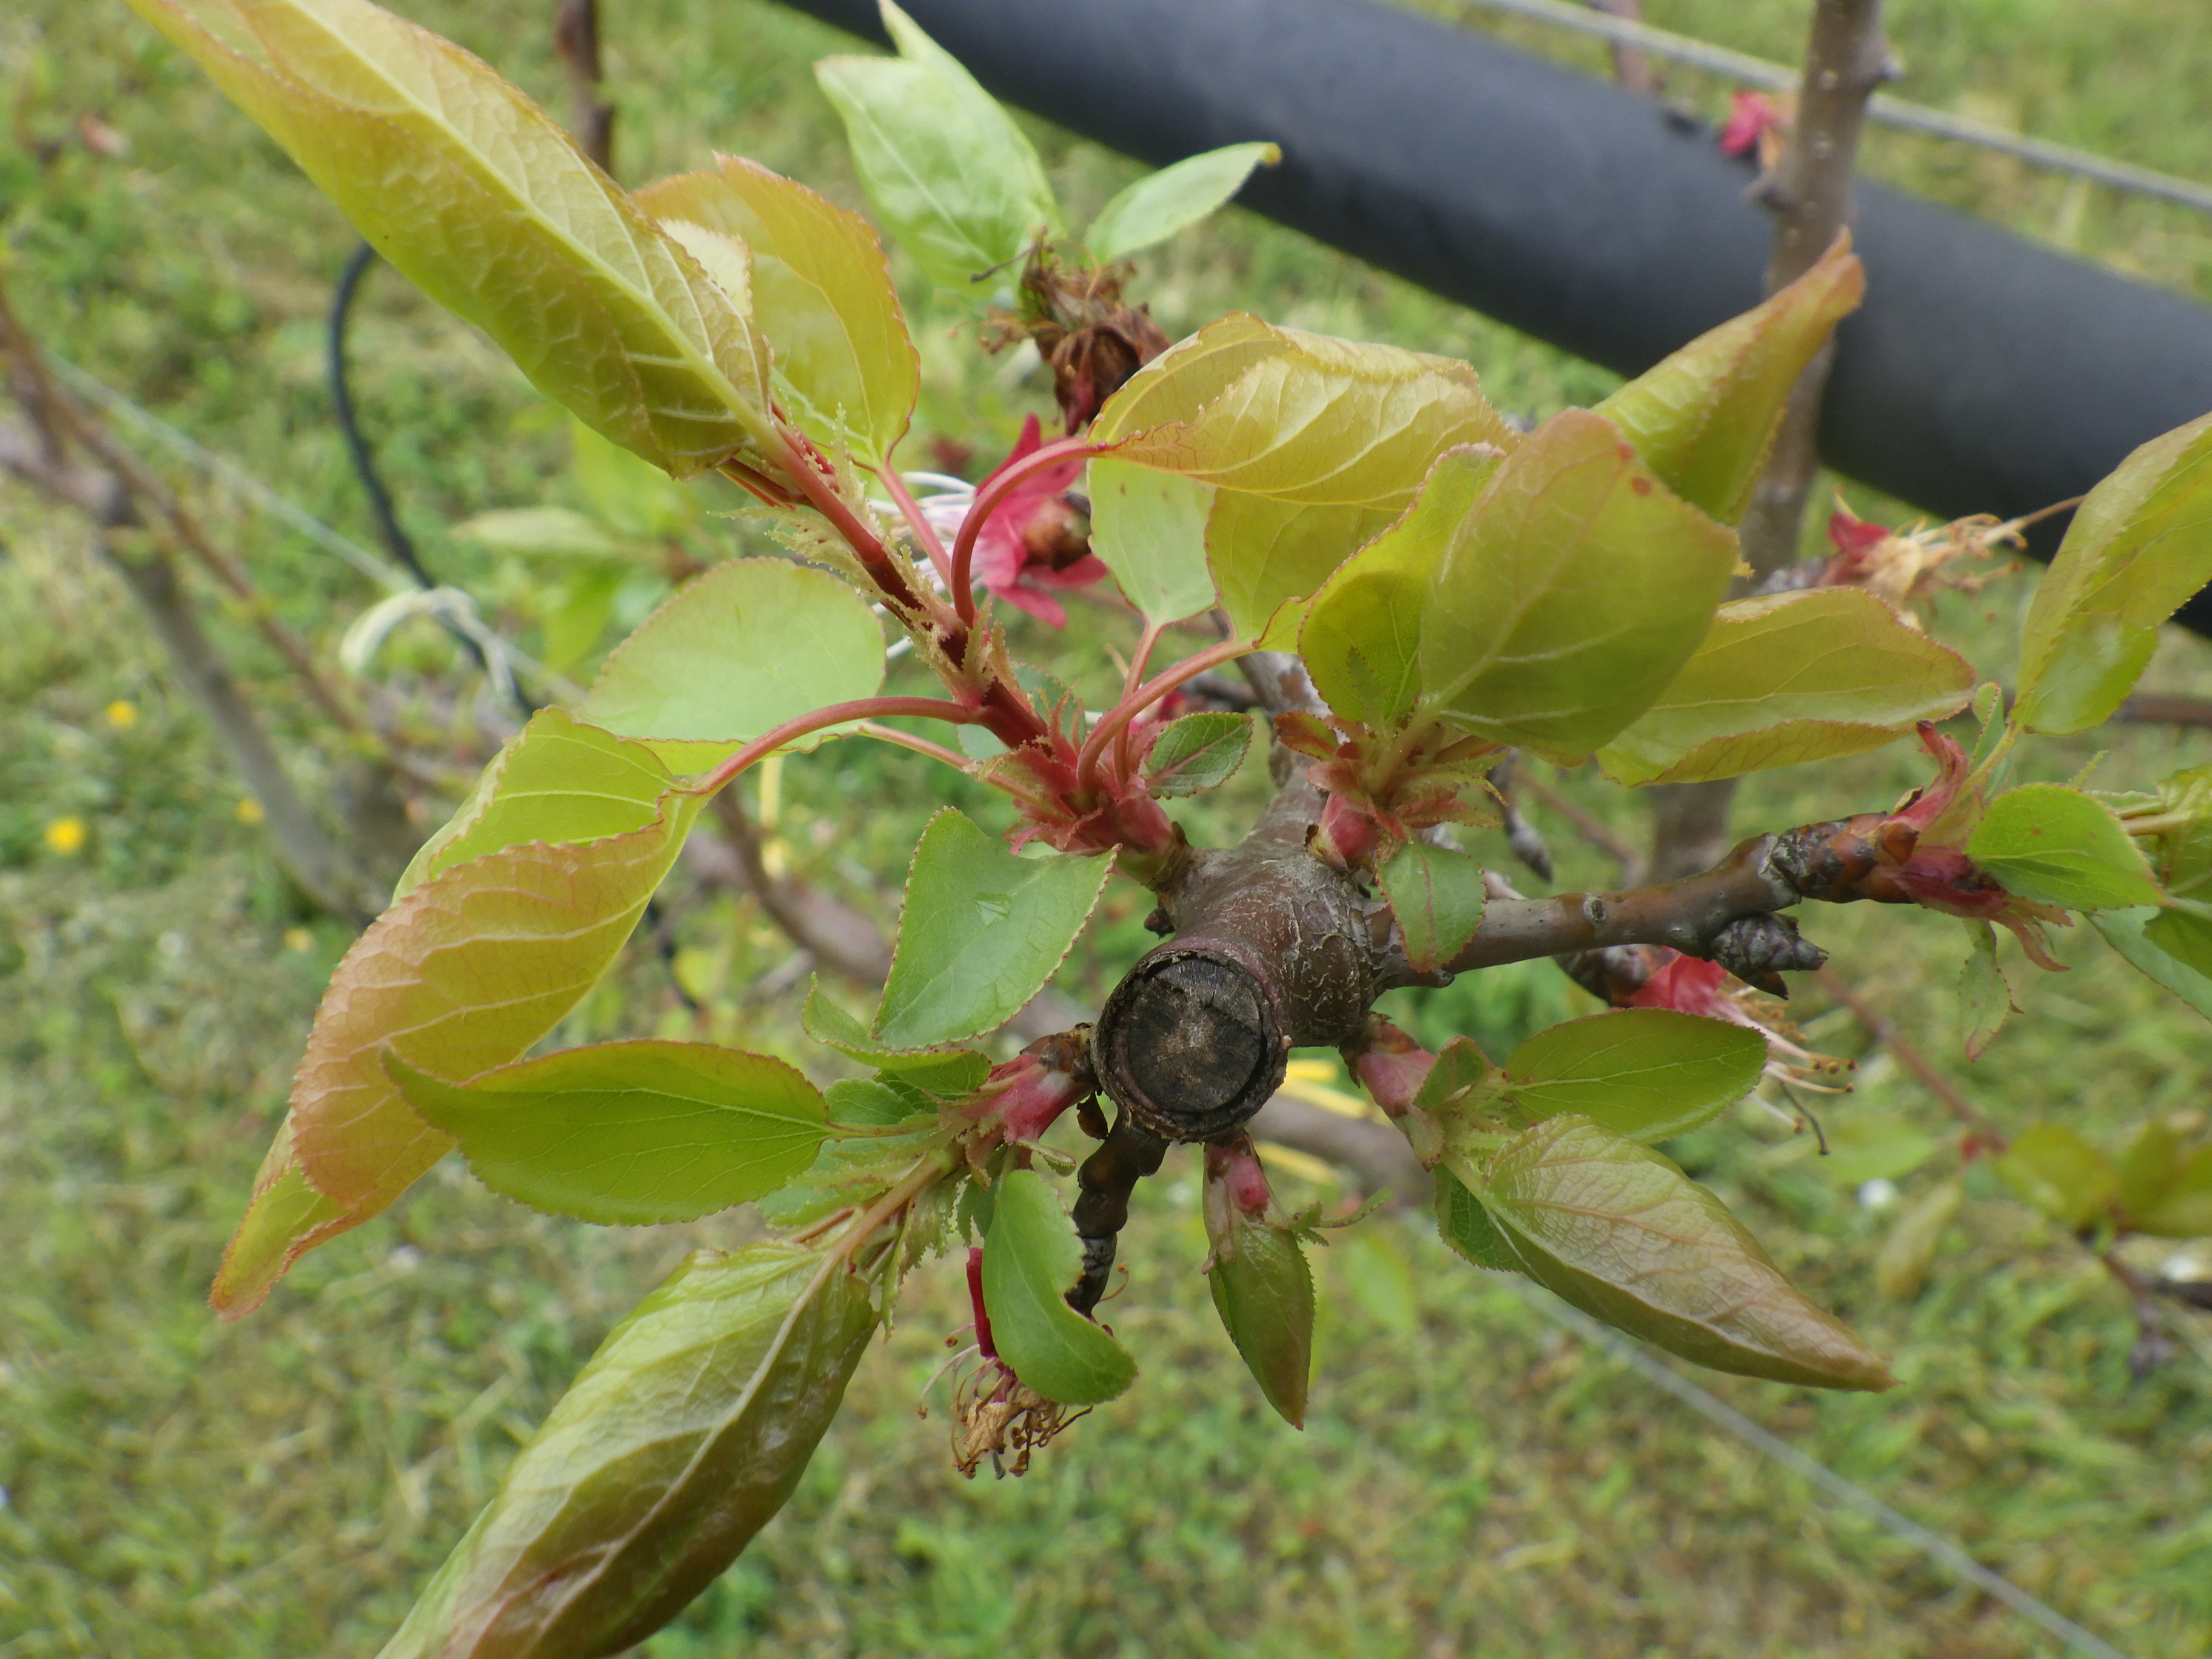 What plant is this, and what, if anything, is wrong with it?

apricot, healthy
